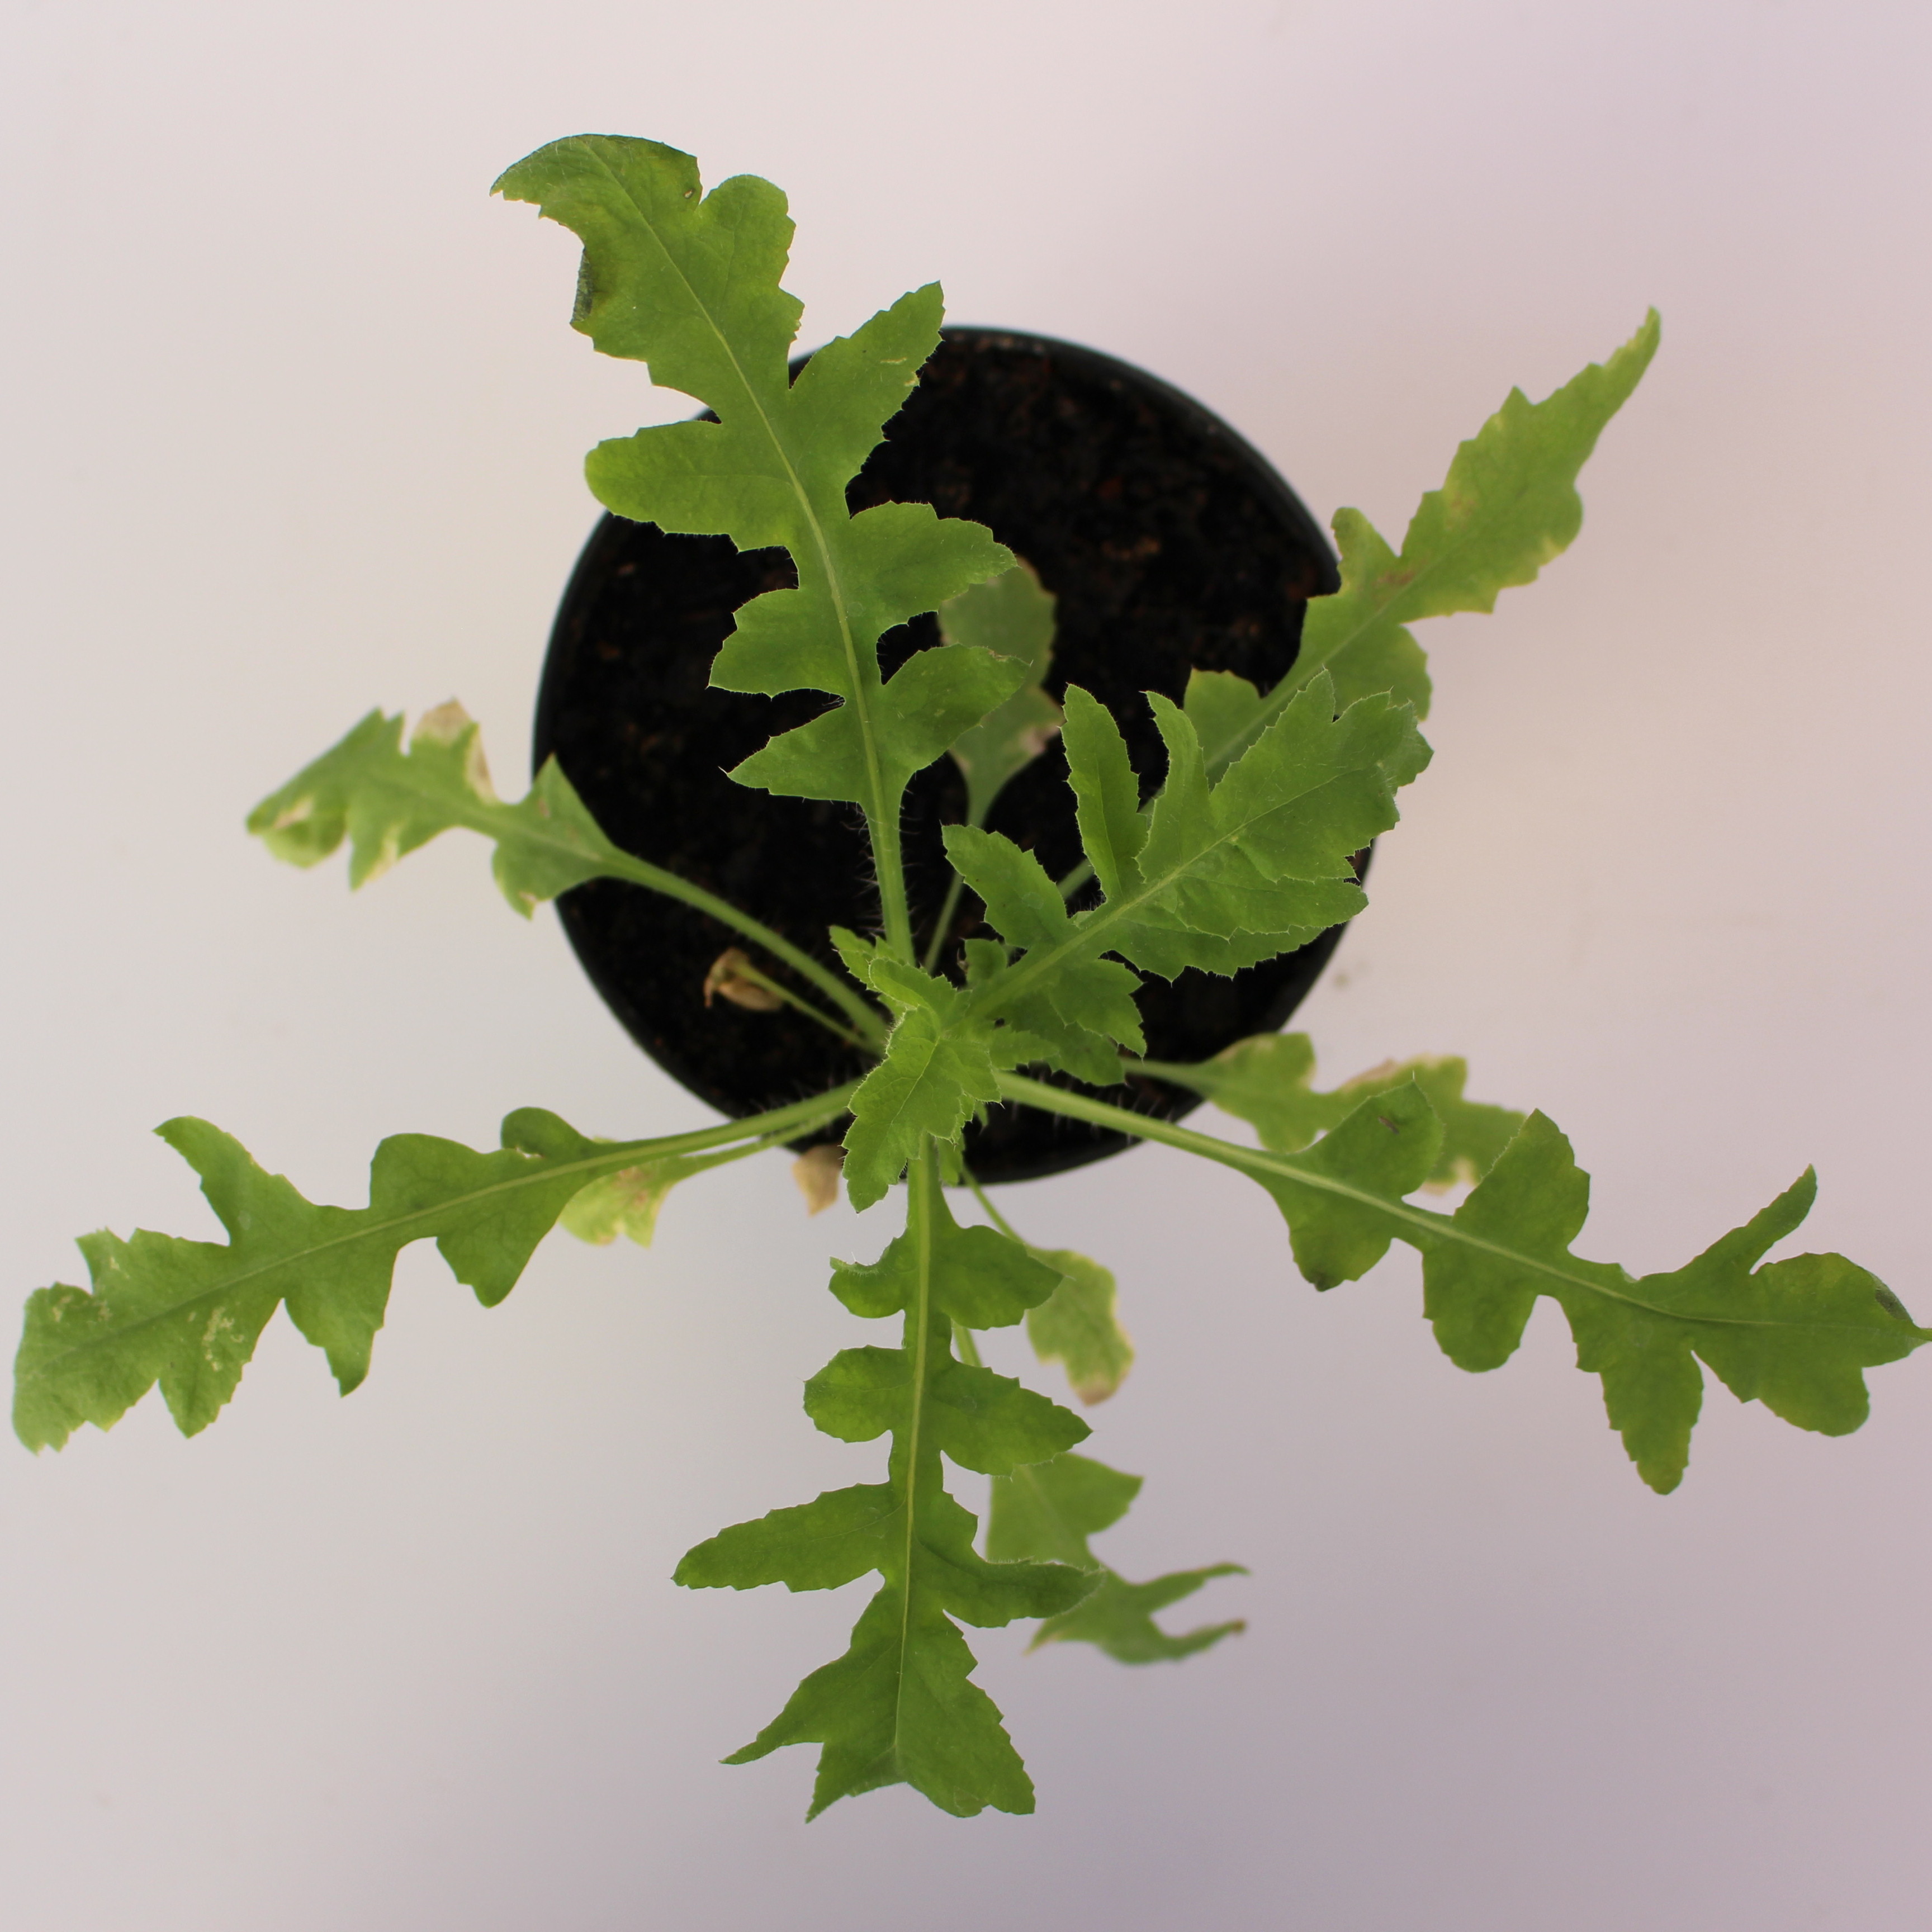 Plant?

Papaver rhoeas
